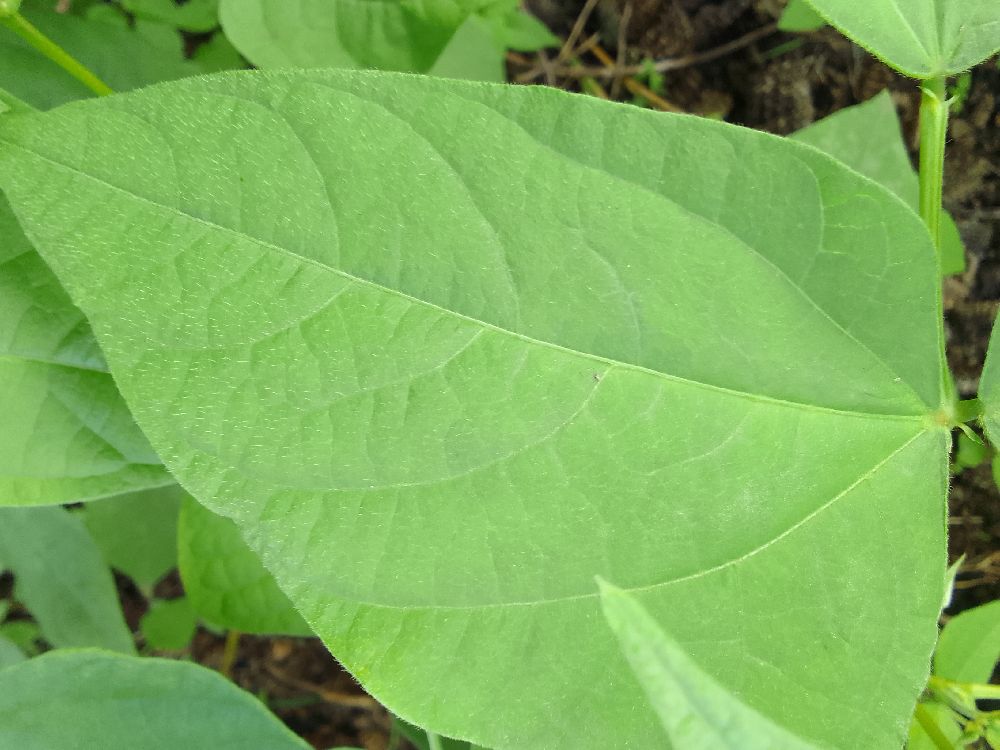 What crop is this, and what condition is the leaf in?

common bean, healthy
